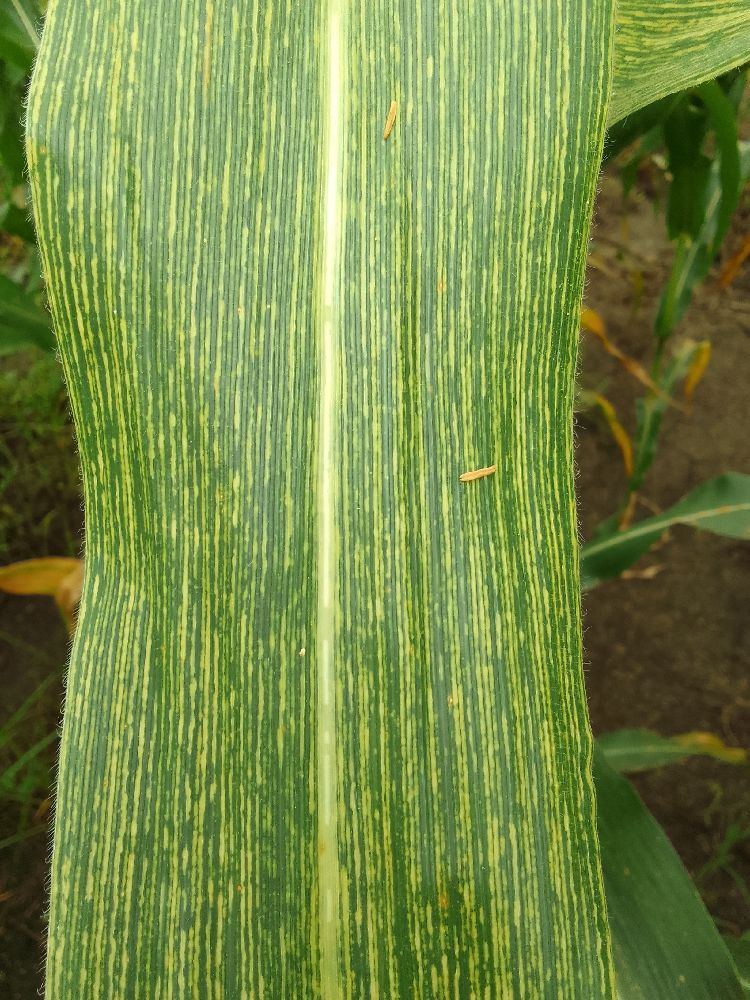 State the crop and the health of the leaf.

maize, maize streak virus
